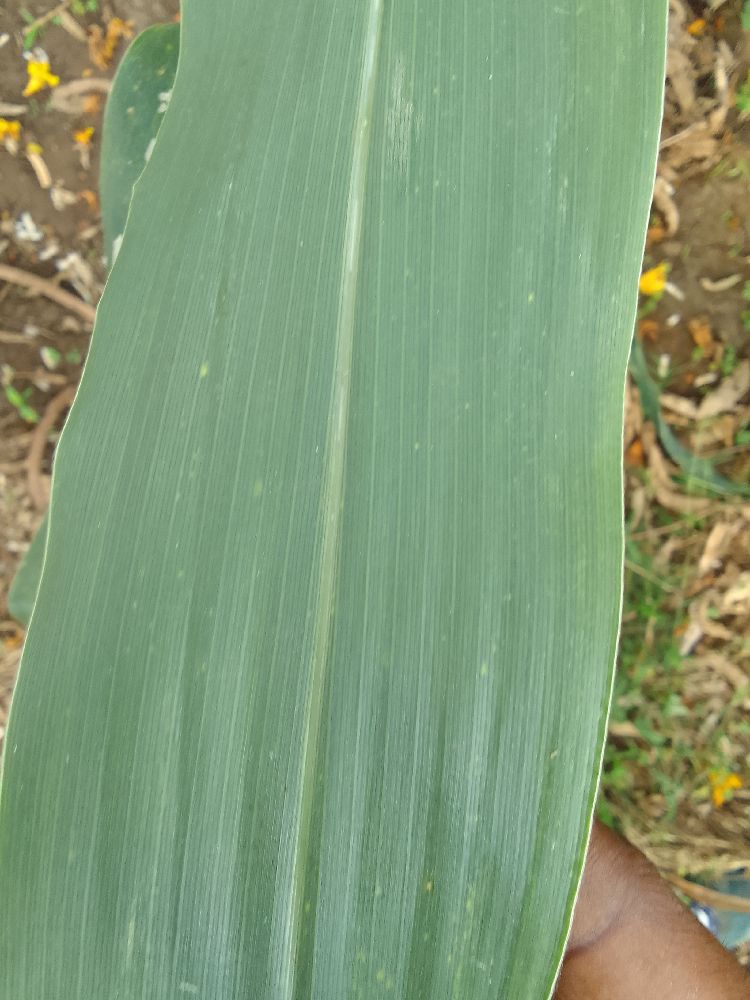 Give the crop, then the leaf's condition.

maize, healthy
